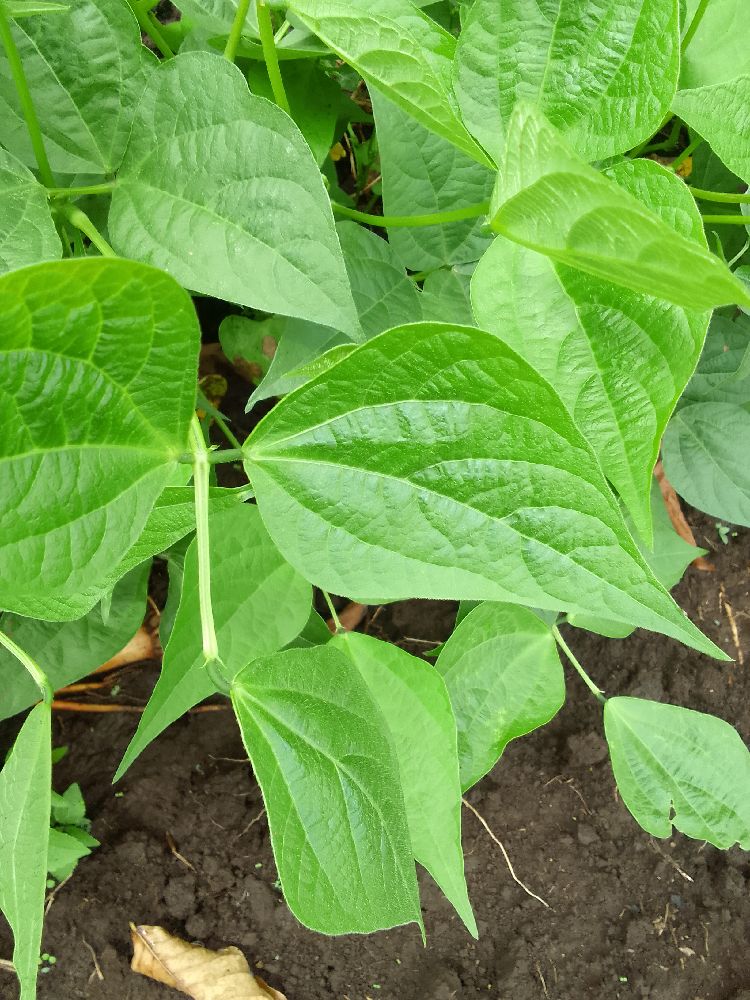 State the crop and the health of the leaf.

common bean, healthy
